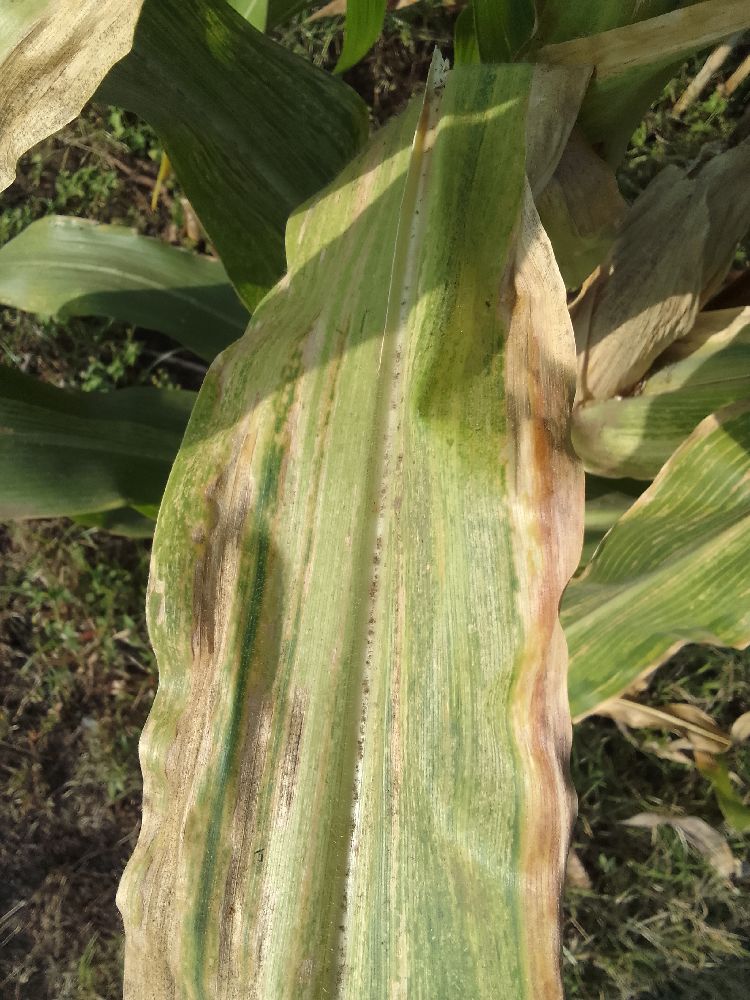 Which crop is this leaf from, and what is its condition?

maize, maize lethal necrosis
